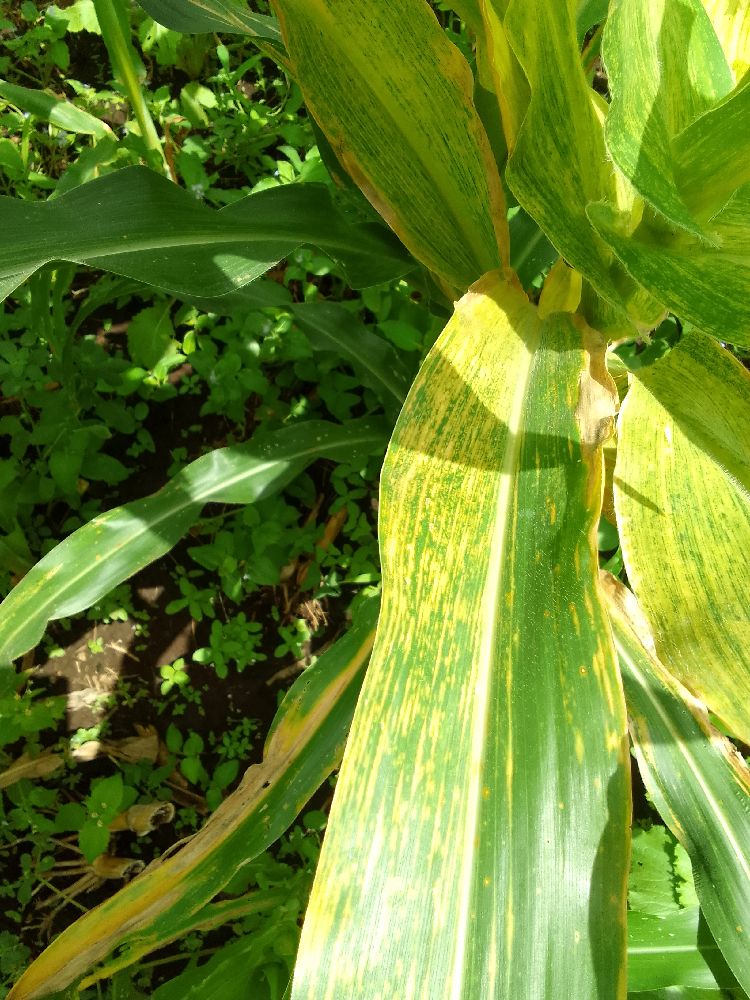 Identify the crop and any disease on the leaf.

maize, maize lethal necrosis
